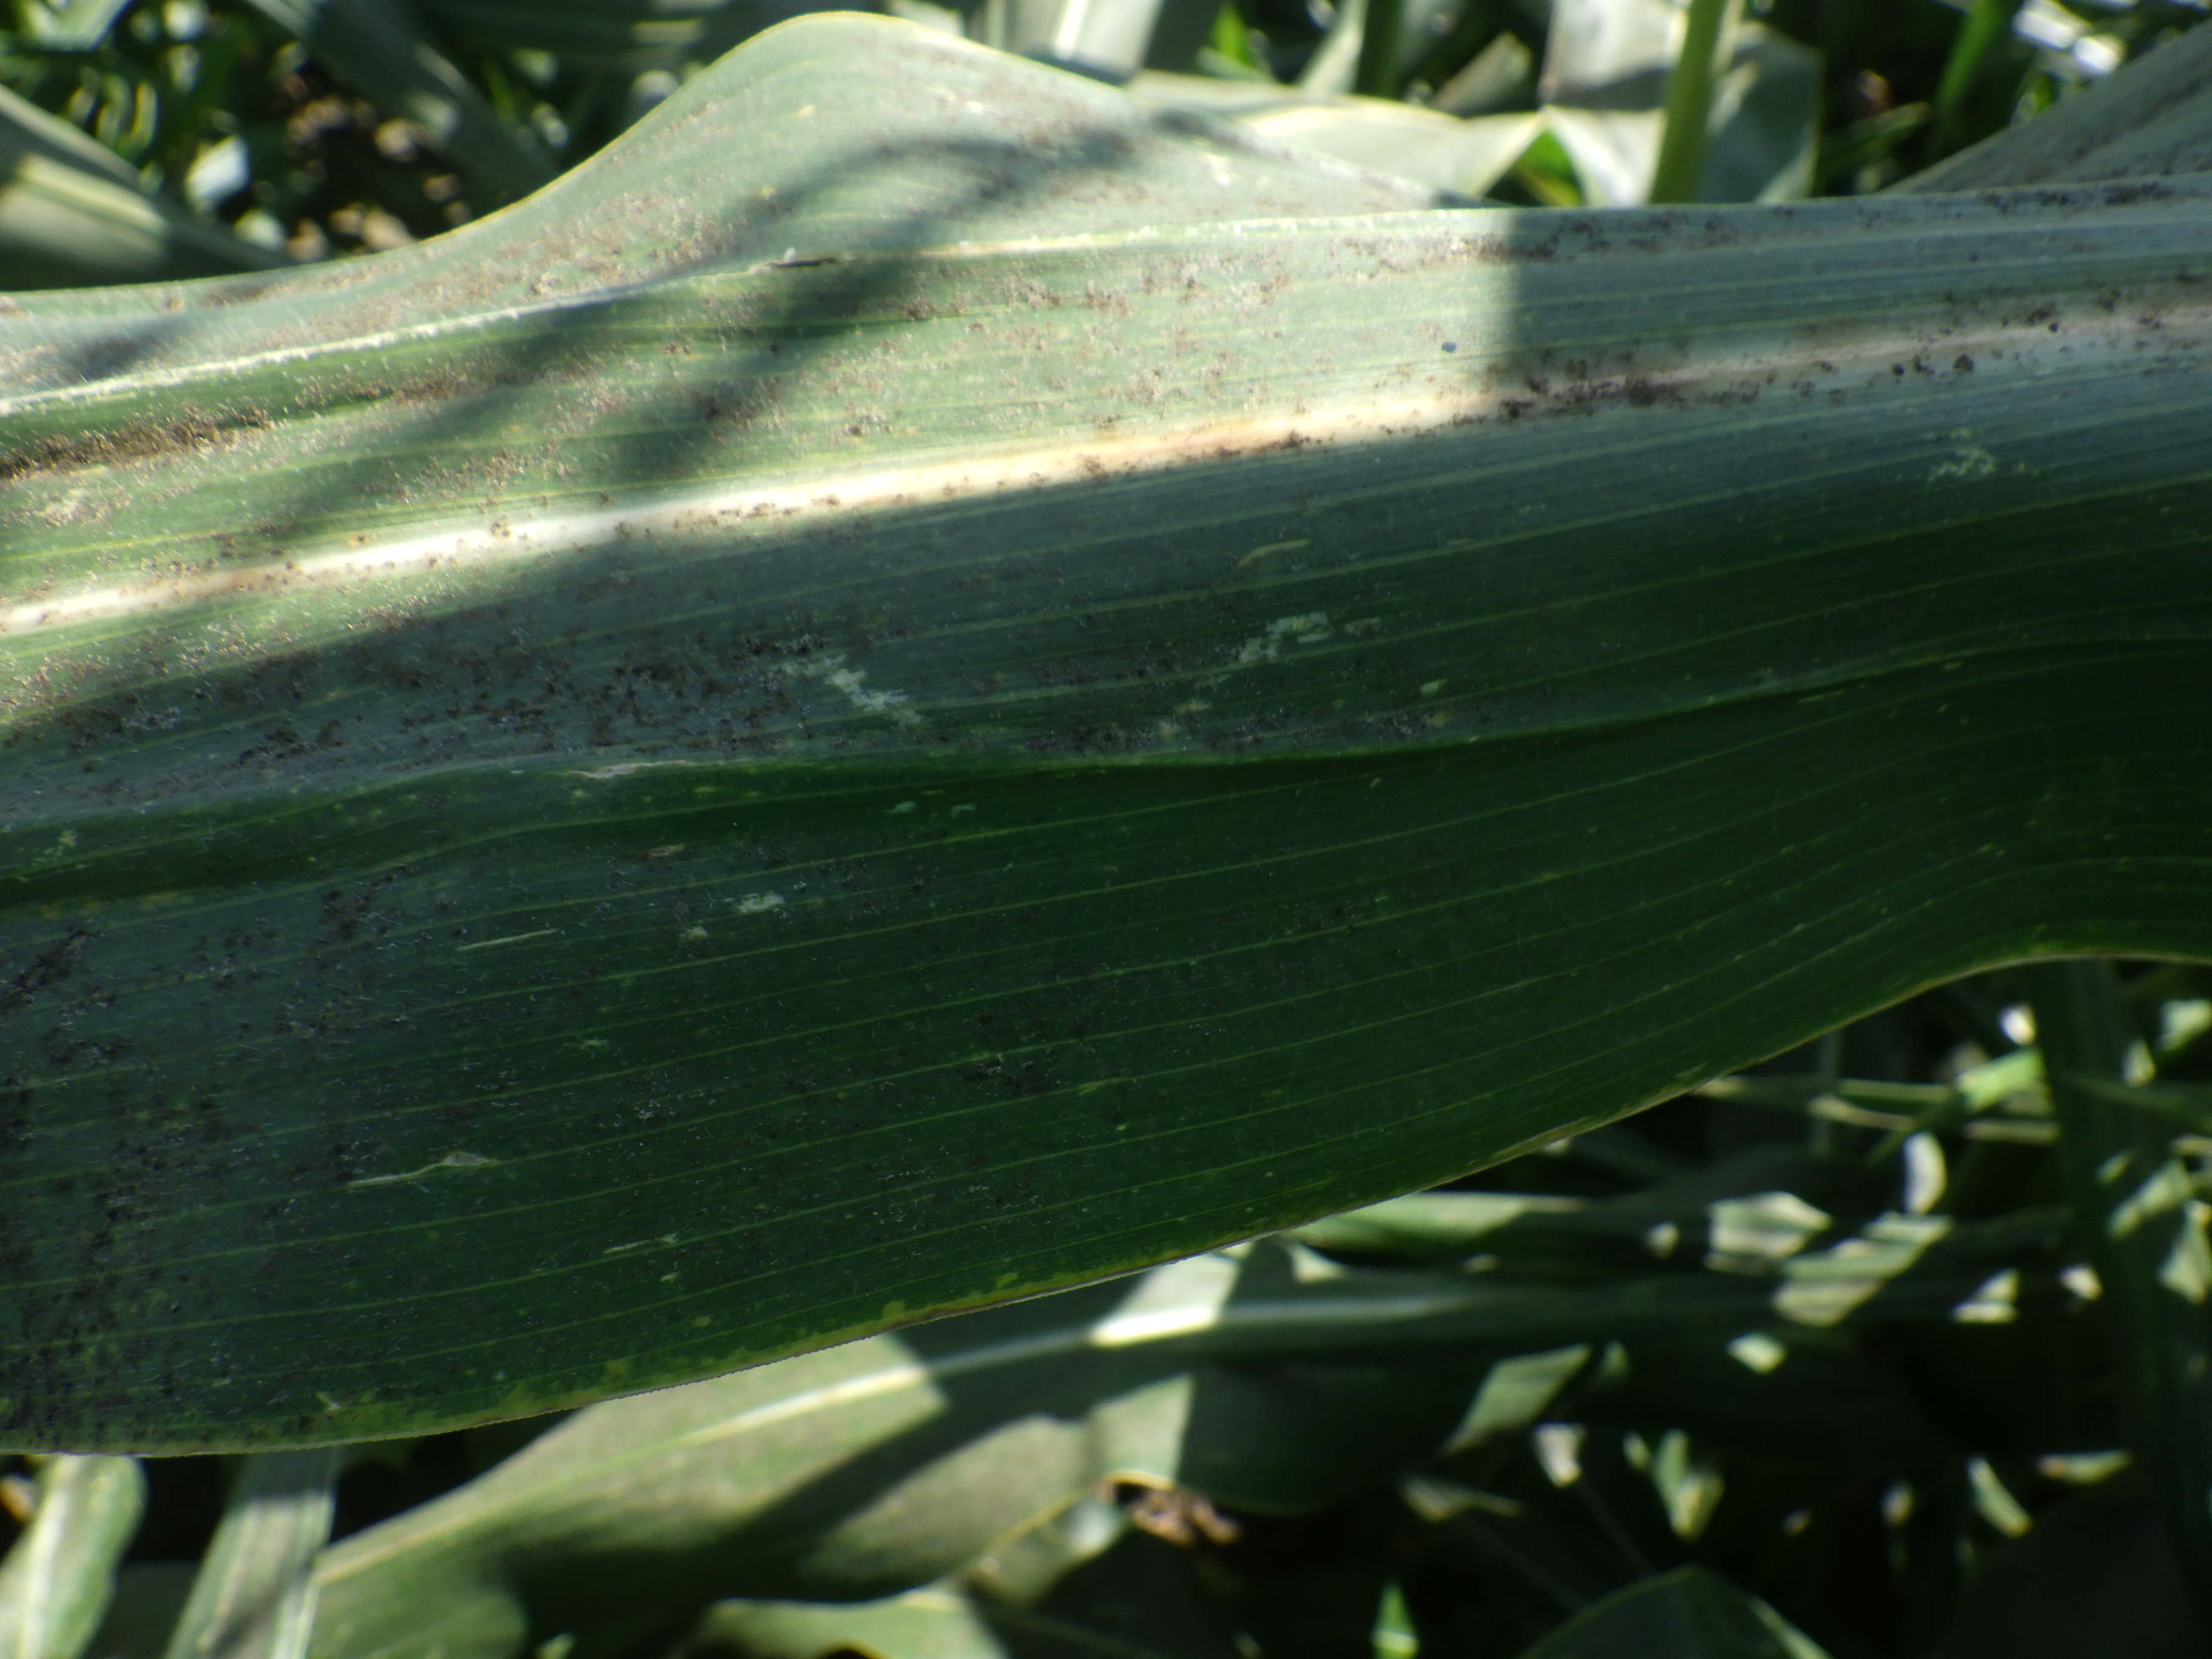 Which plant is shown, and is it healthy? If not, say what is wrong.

corn, altica, cicadellidae
